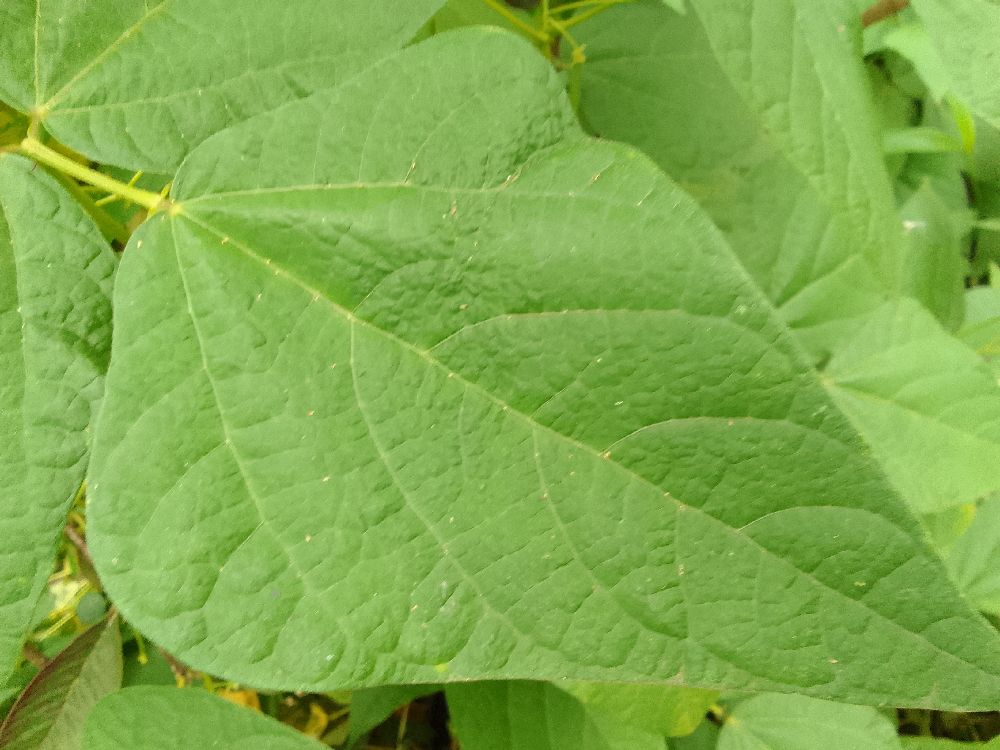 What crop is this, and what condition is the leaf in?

common bean, healthy
